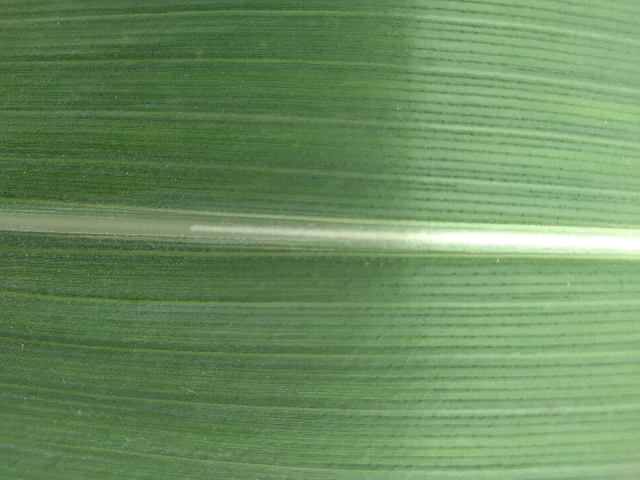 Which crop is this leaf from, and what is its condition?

maize, healthy
